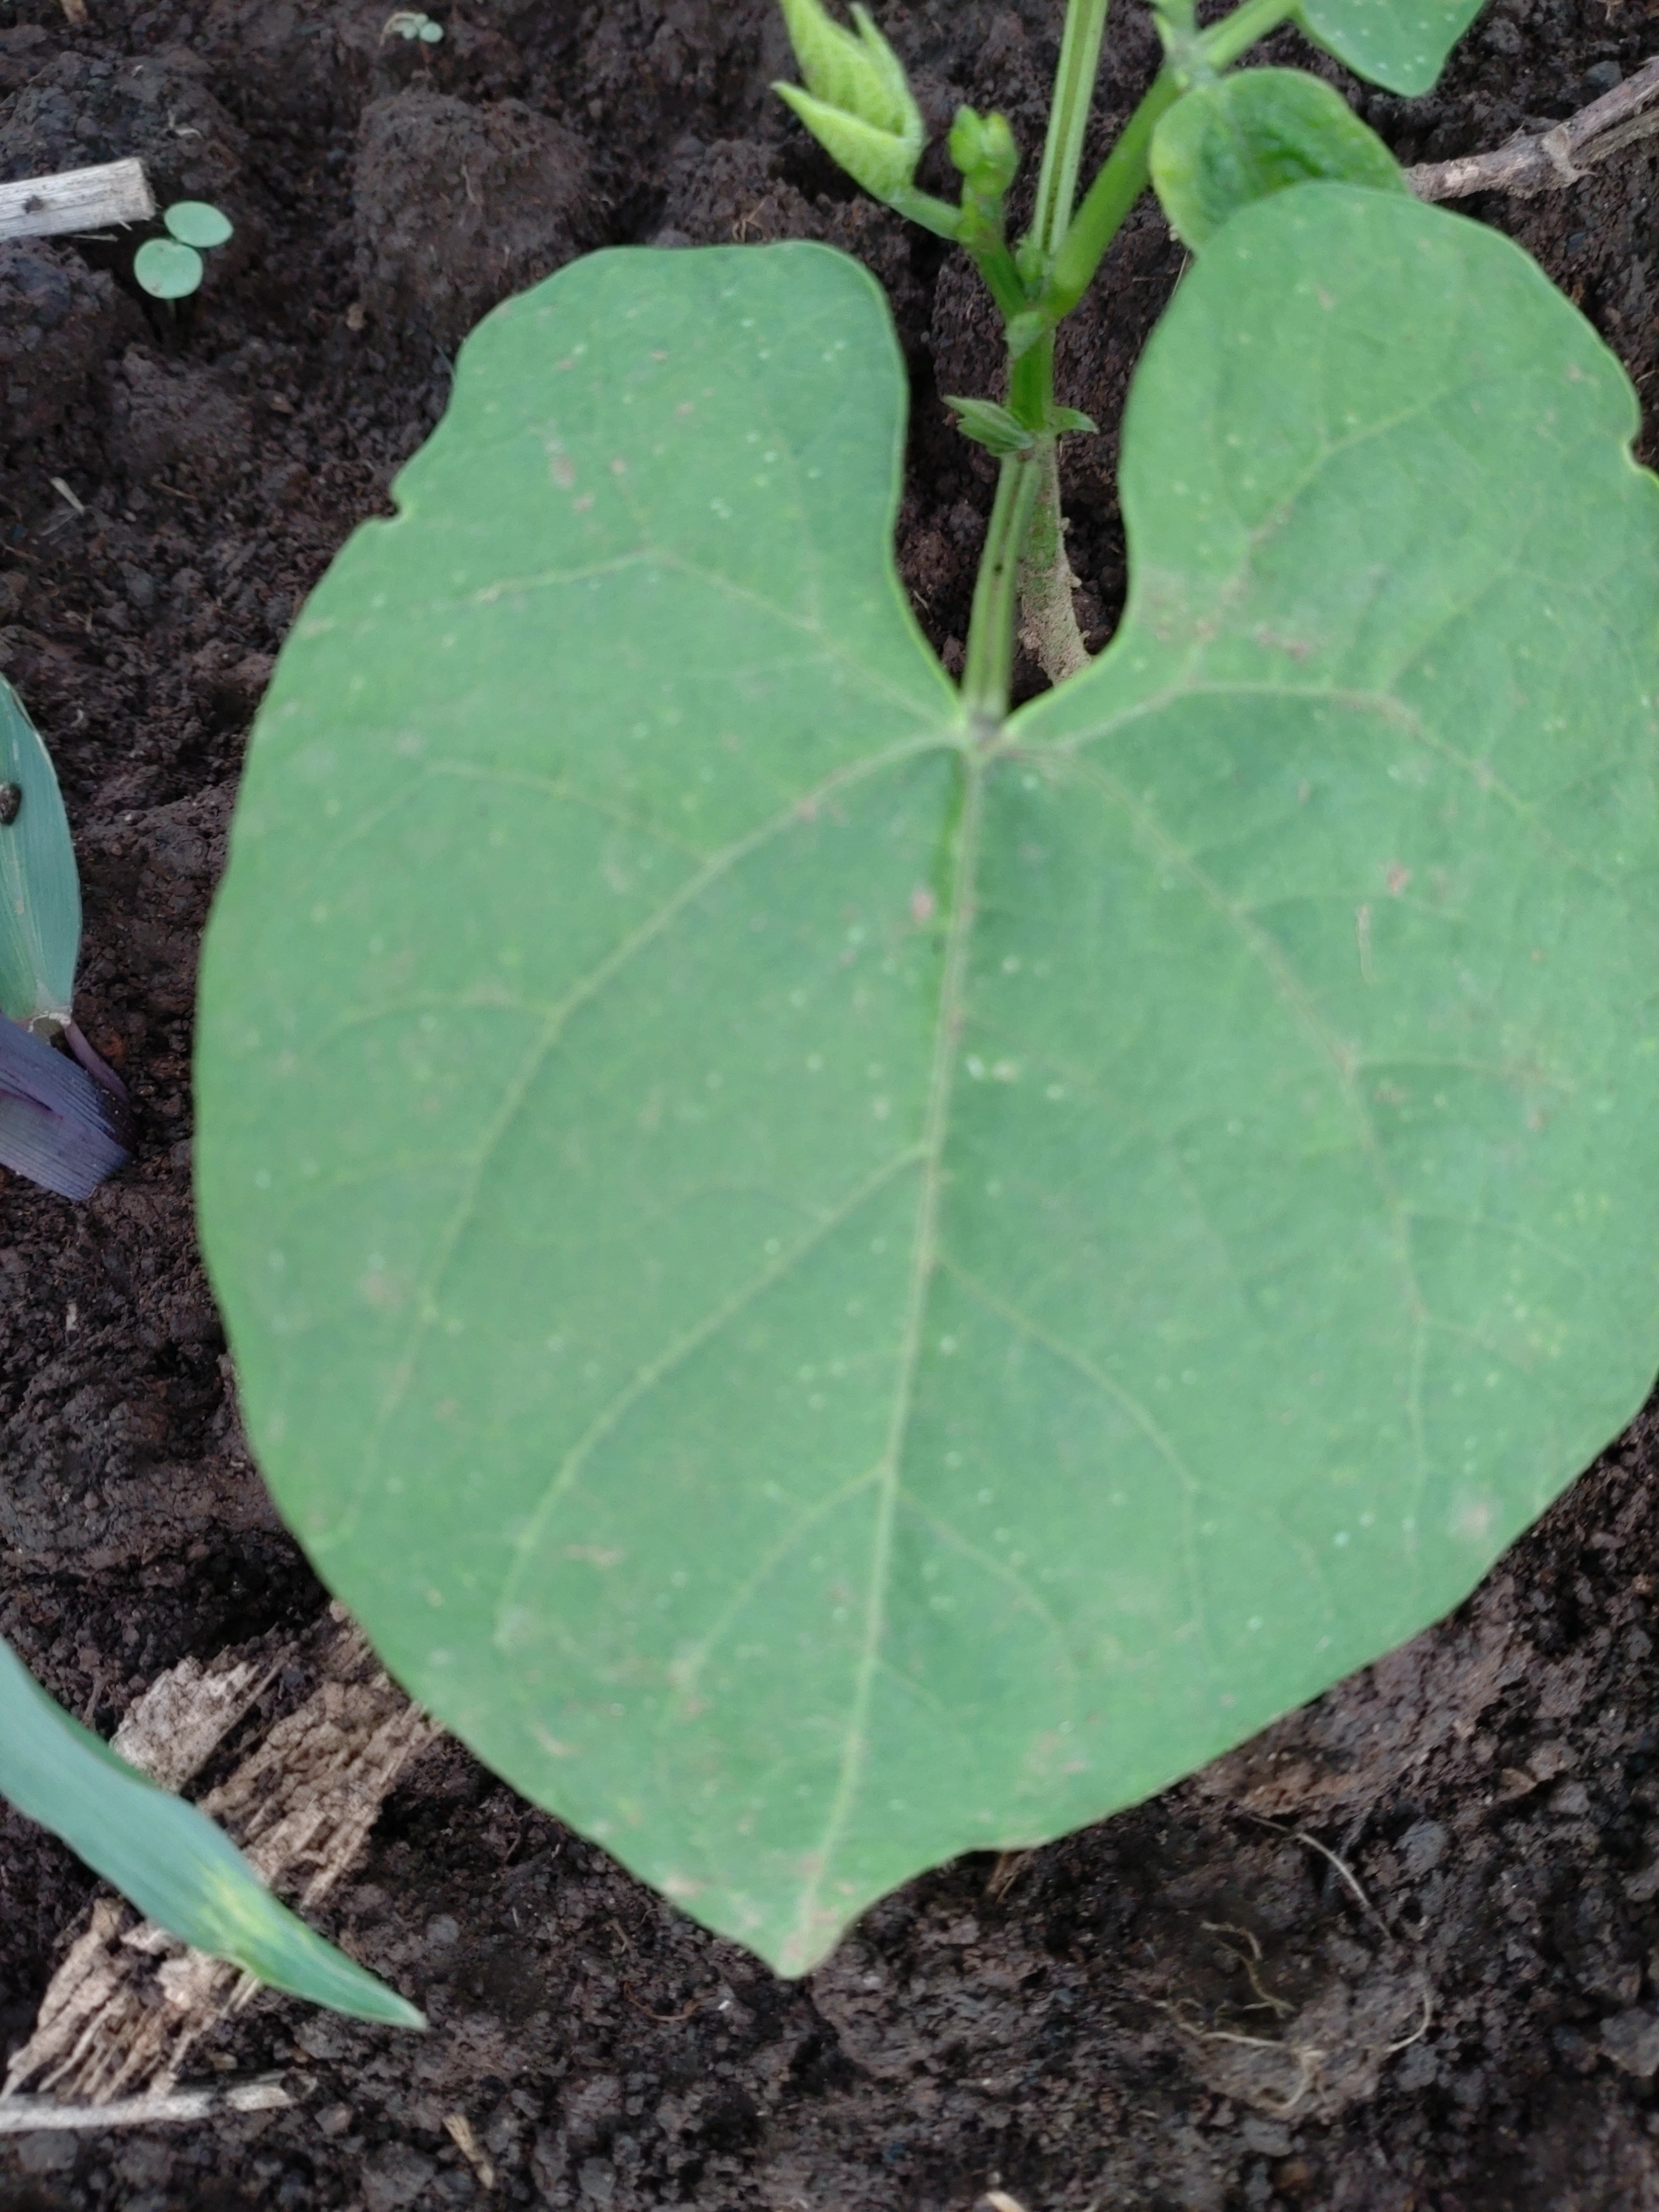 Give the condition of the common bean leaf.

healthy
